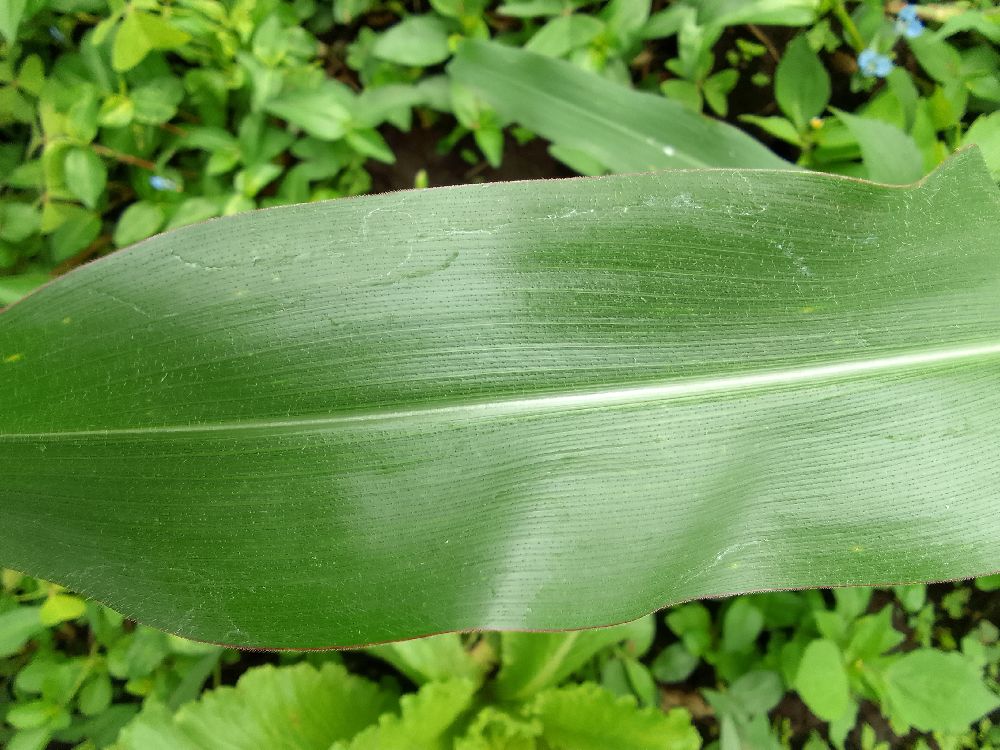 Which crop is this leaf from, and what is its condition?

common bean, healthy
